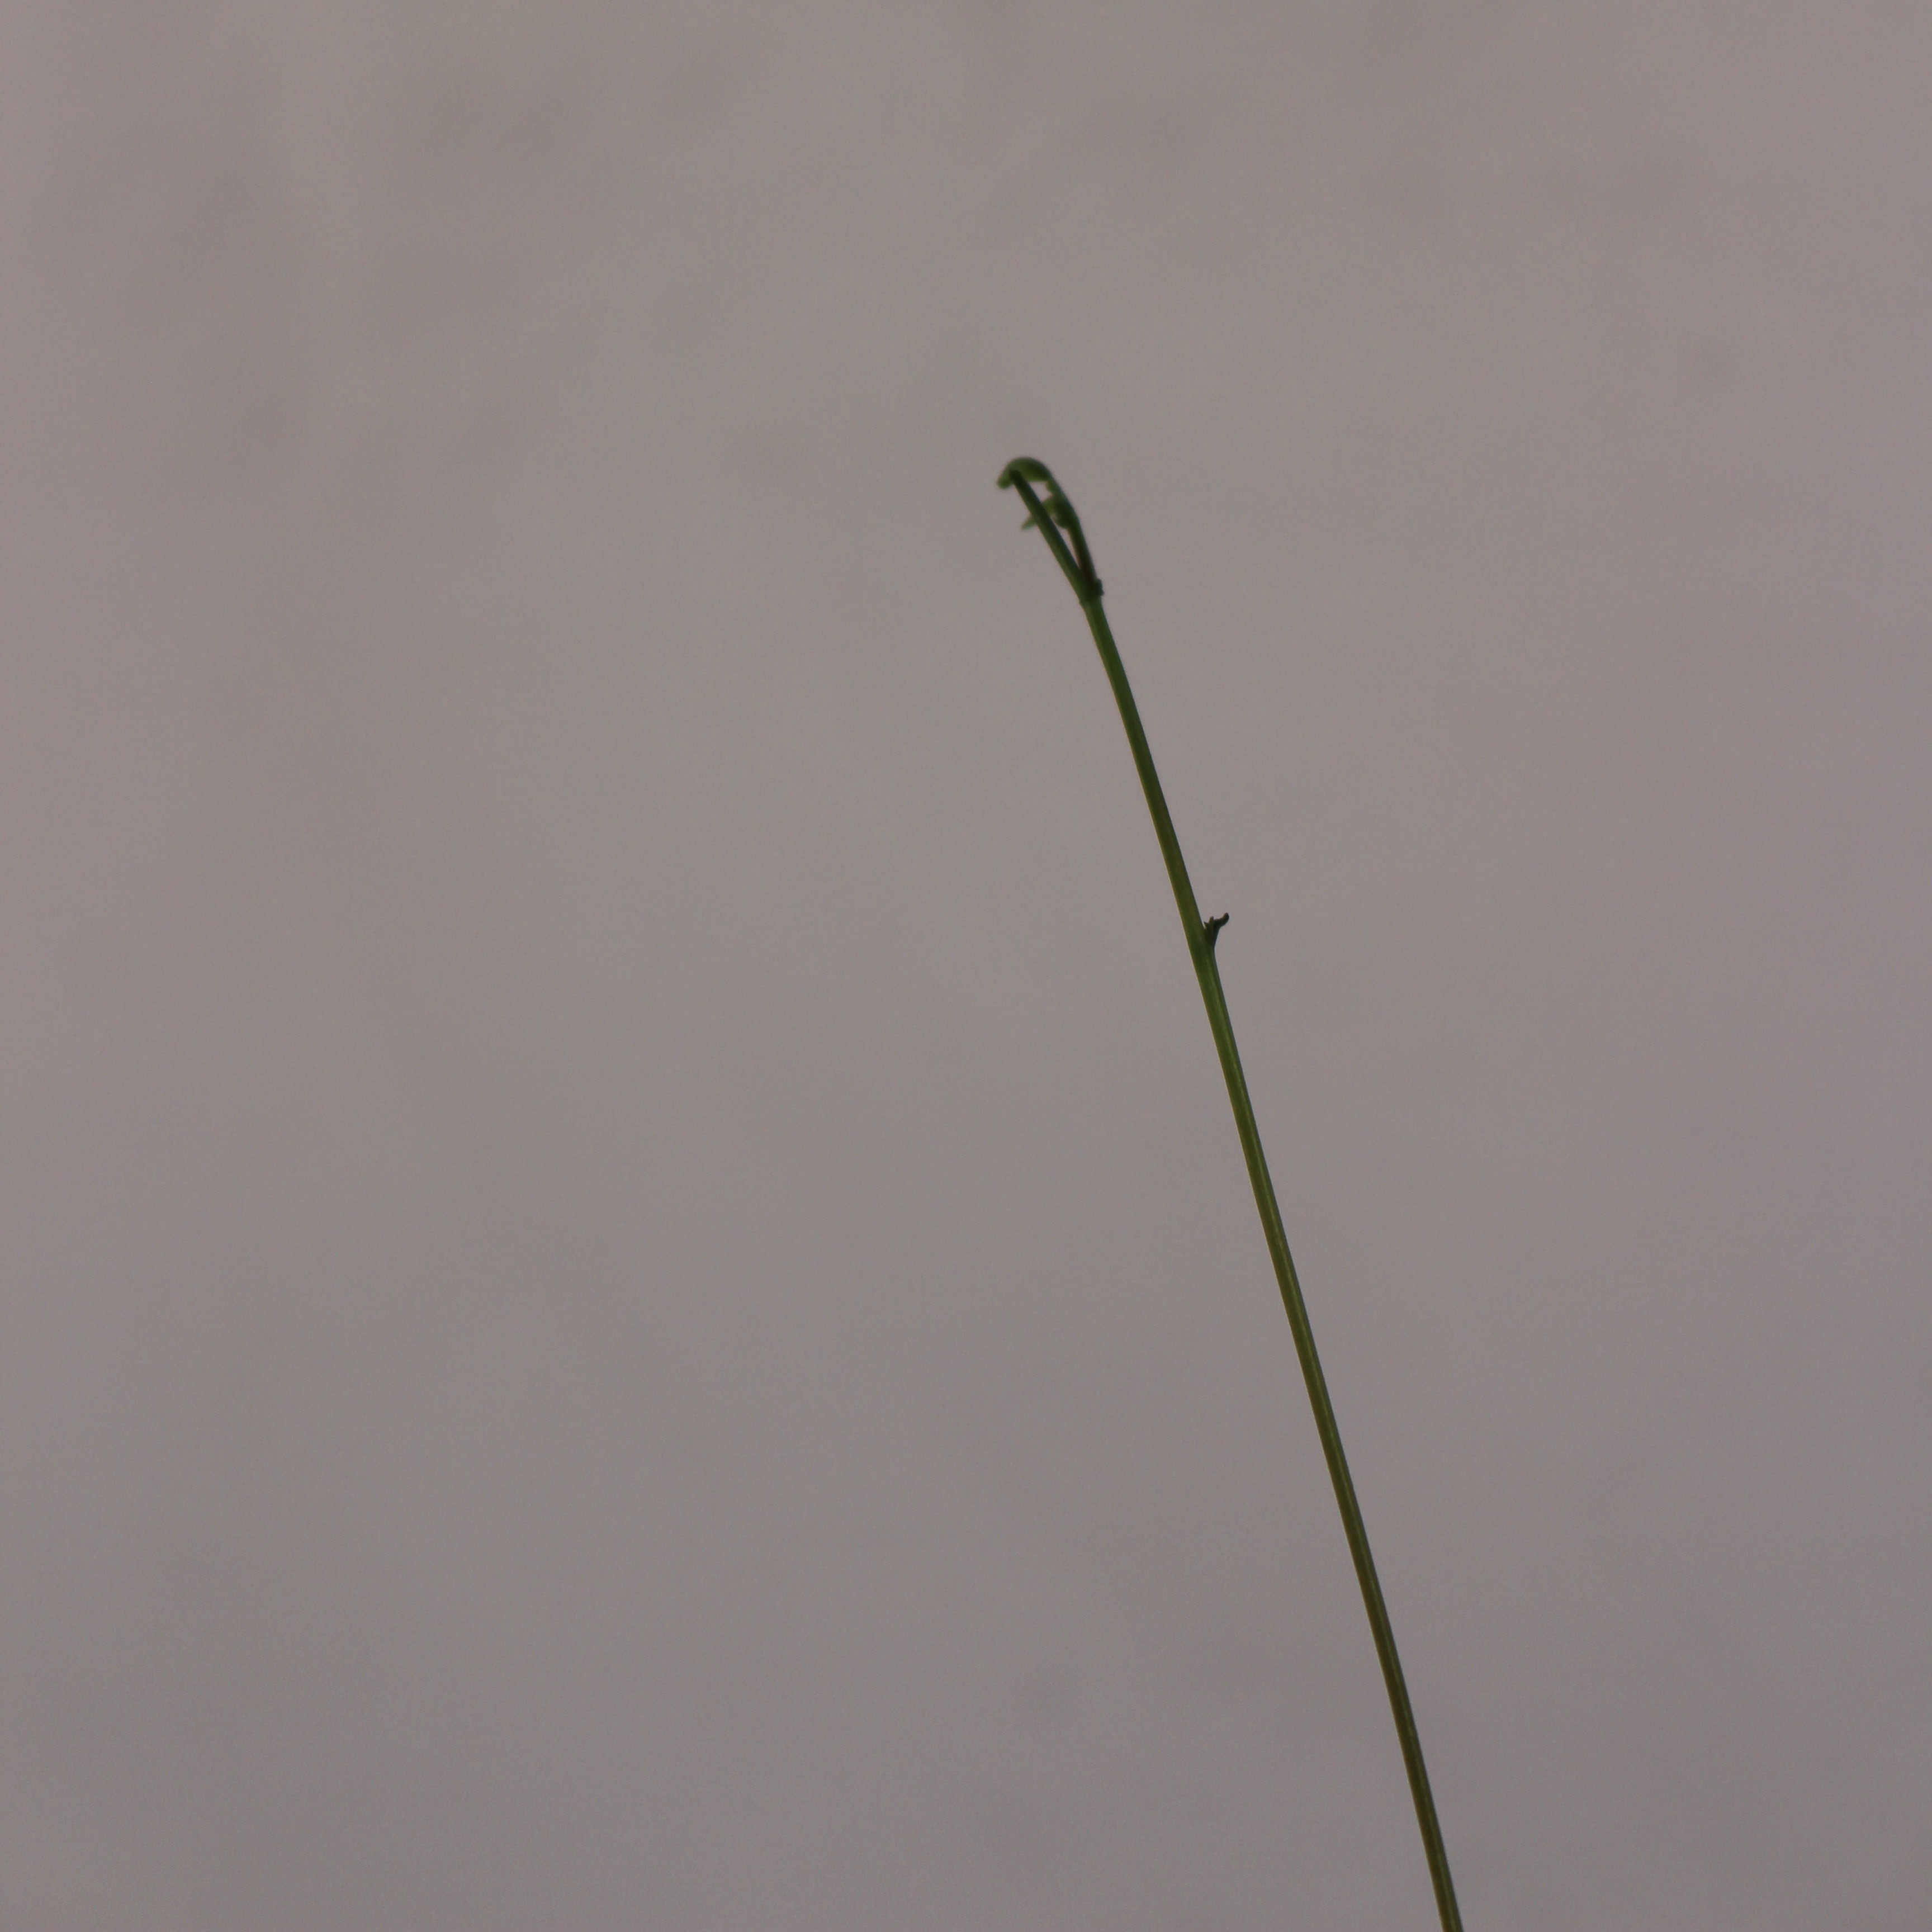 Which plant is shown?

Vicia sativa
